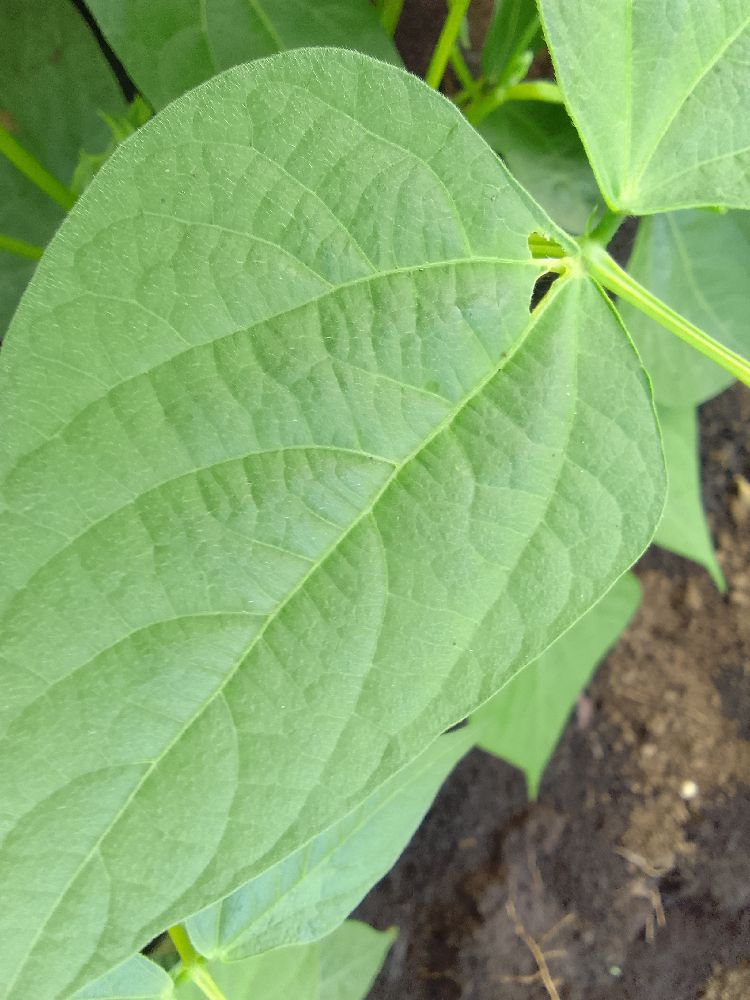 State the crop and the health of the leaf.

common bean, healthy
